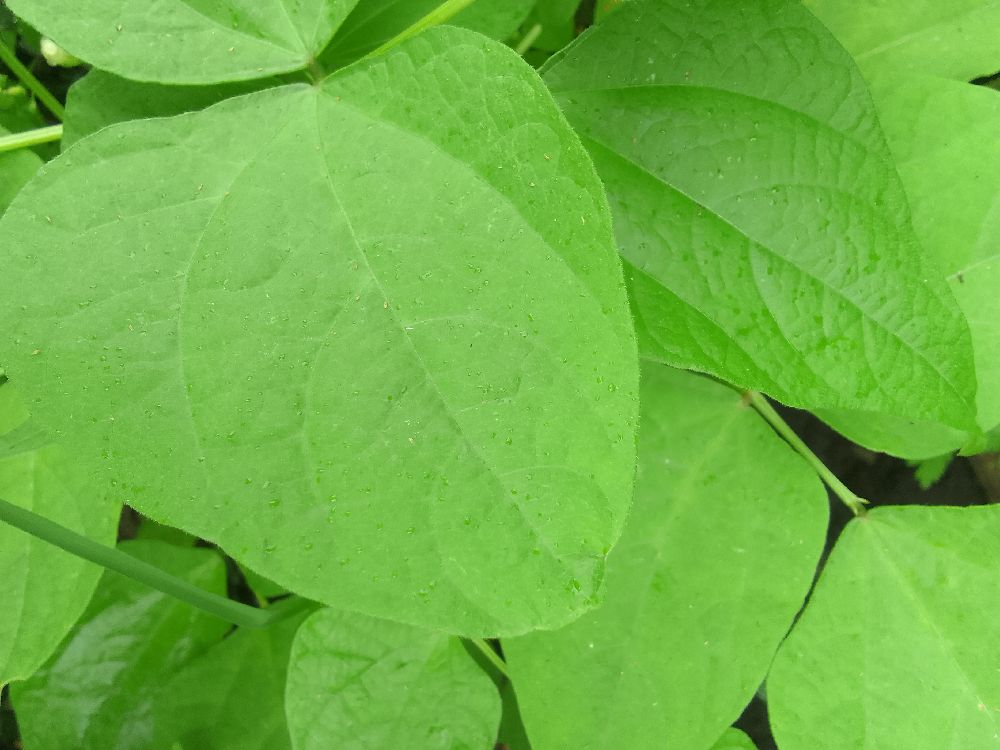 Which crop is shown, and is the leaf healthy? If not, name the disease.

common bean, healthy
